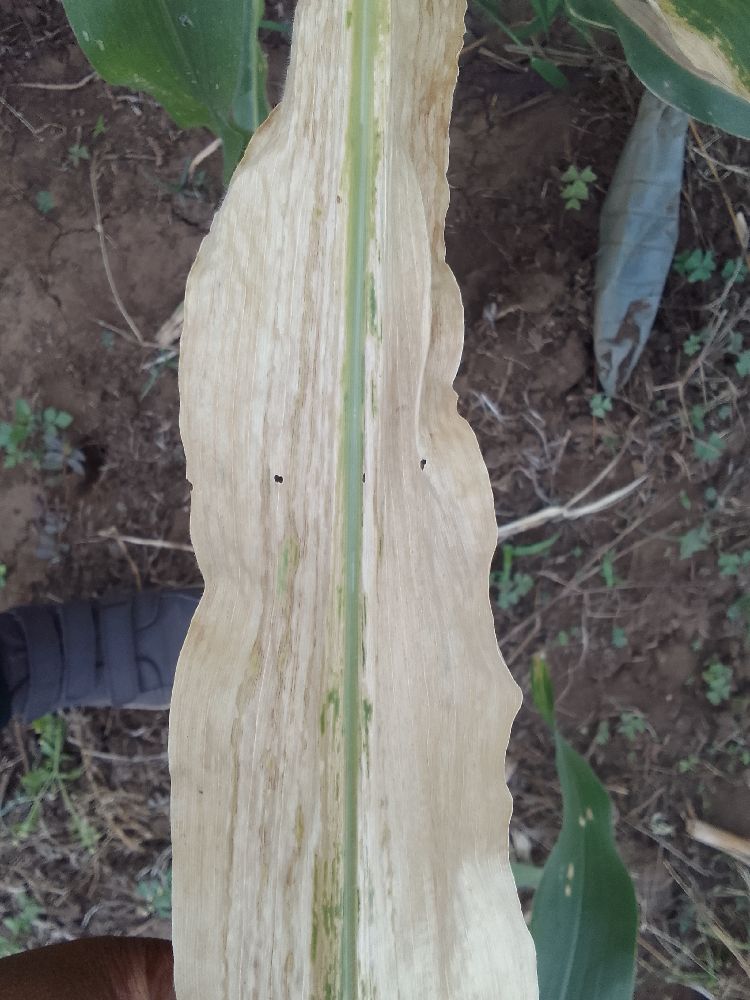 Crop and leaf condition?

maize, maize lethal necrosis
